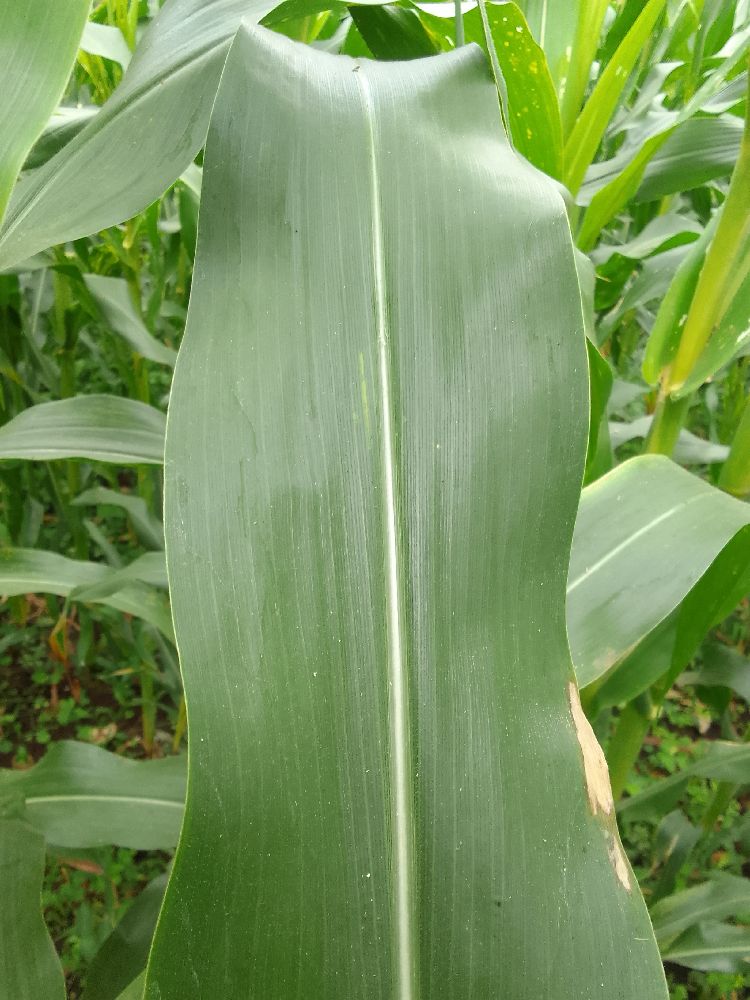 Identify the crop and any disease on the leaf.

maize, healthy
